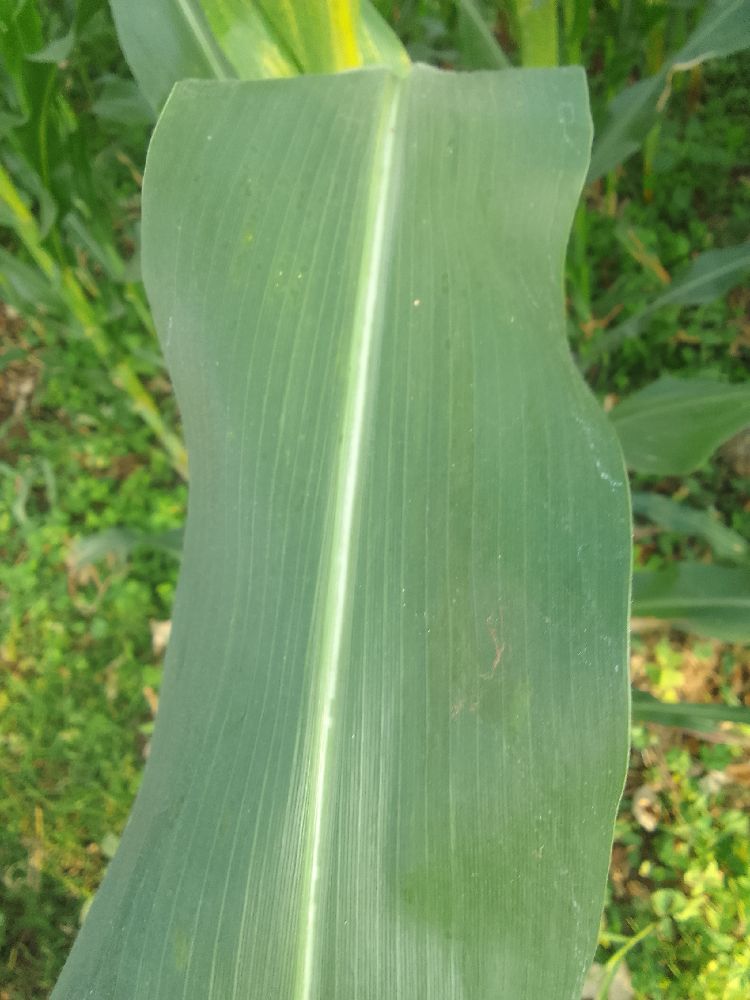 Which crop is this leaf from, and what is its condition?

maize, healthy
